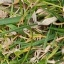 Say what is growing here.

grass
